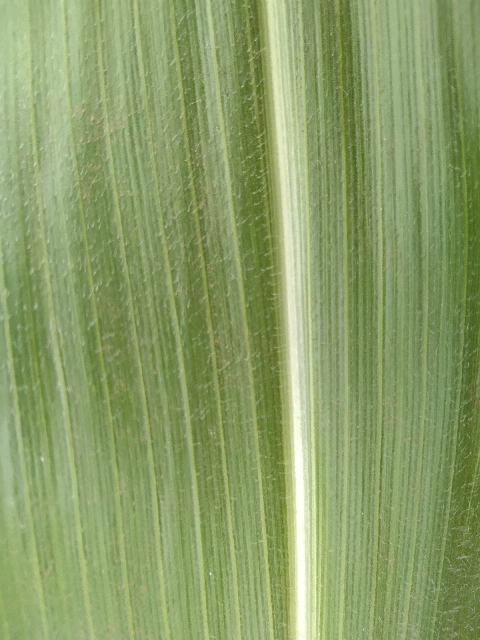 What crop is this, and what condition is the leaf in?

maize, healthy
